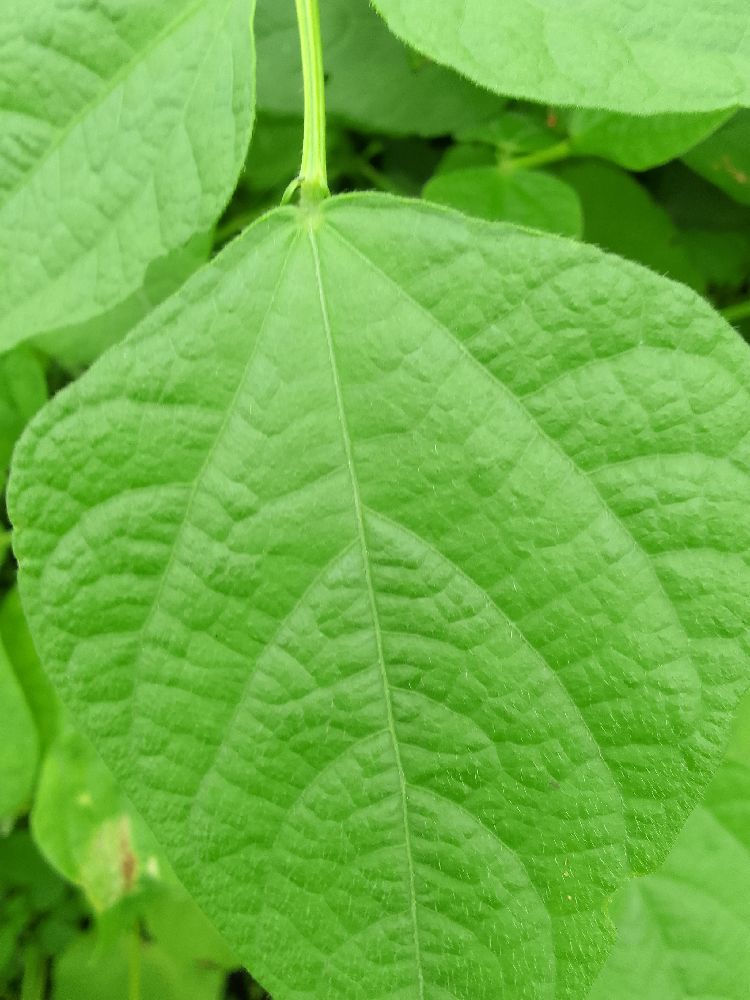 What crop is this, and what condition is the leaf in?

common bean, healthy
